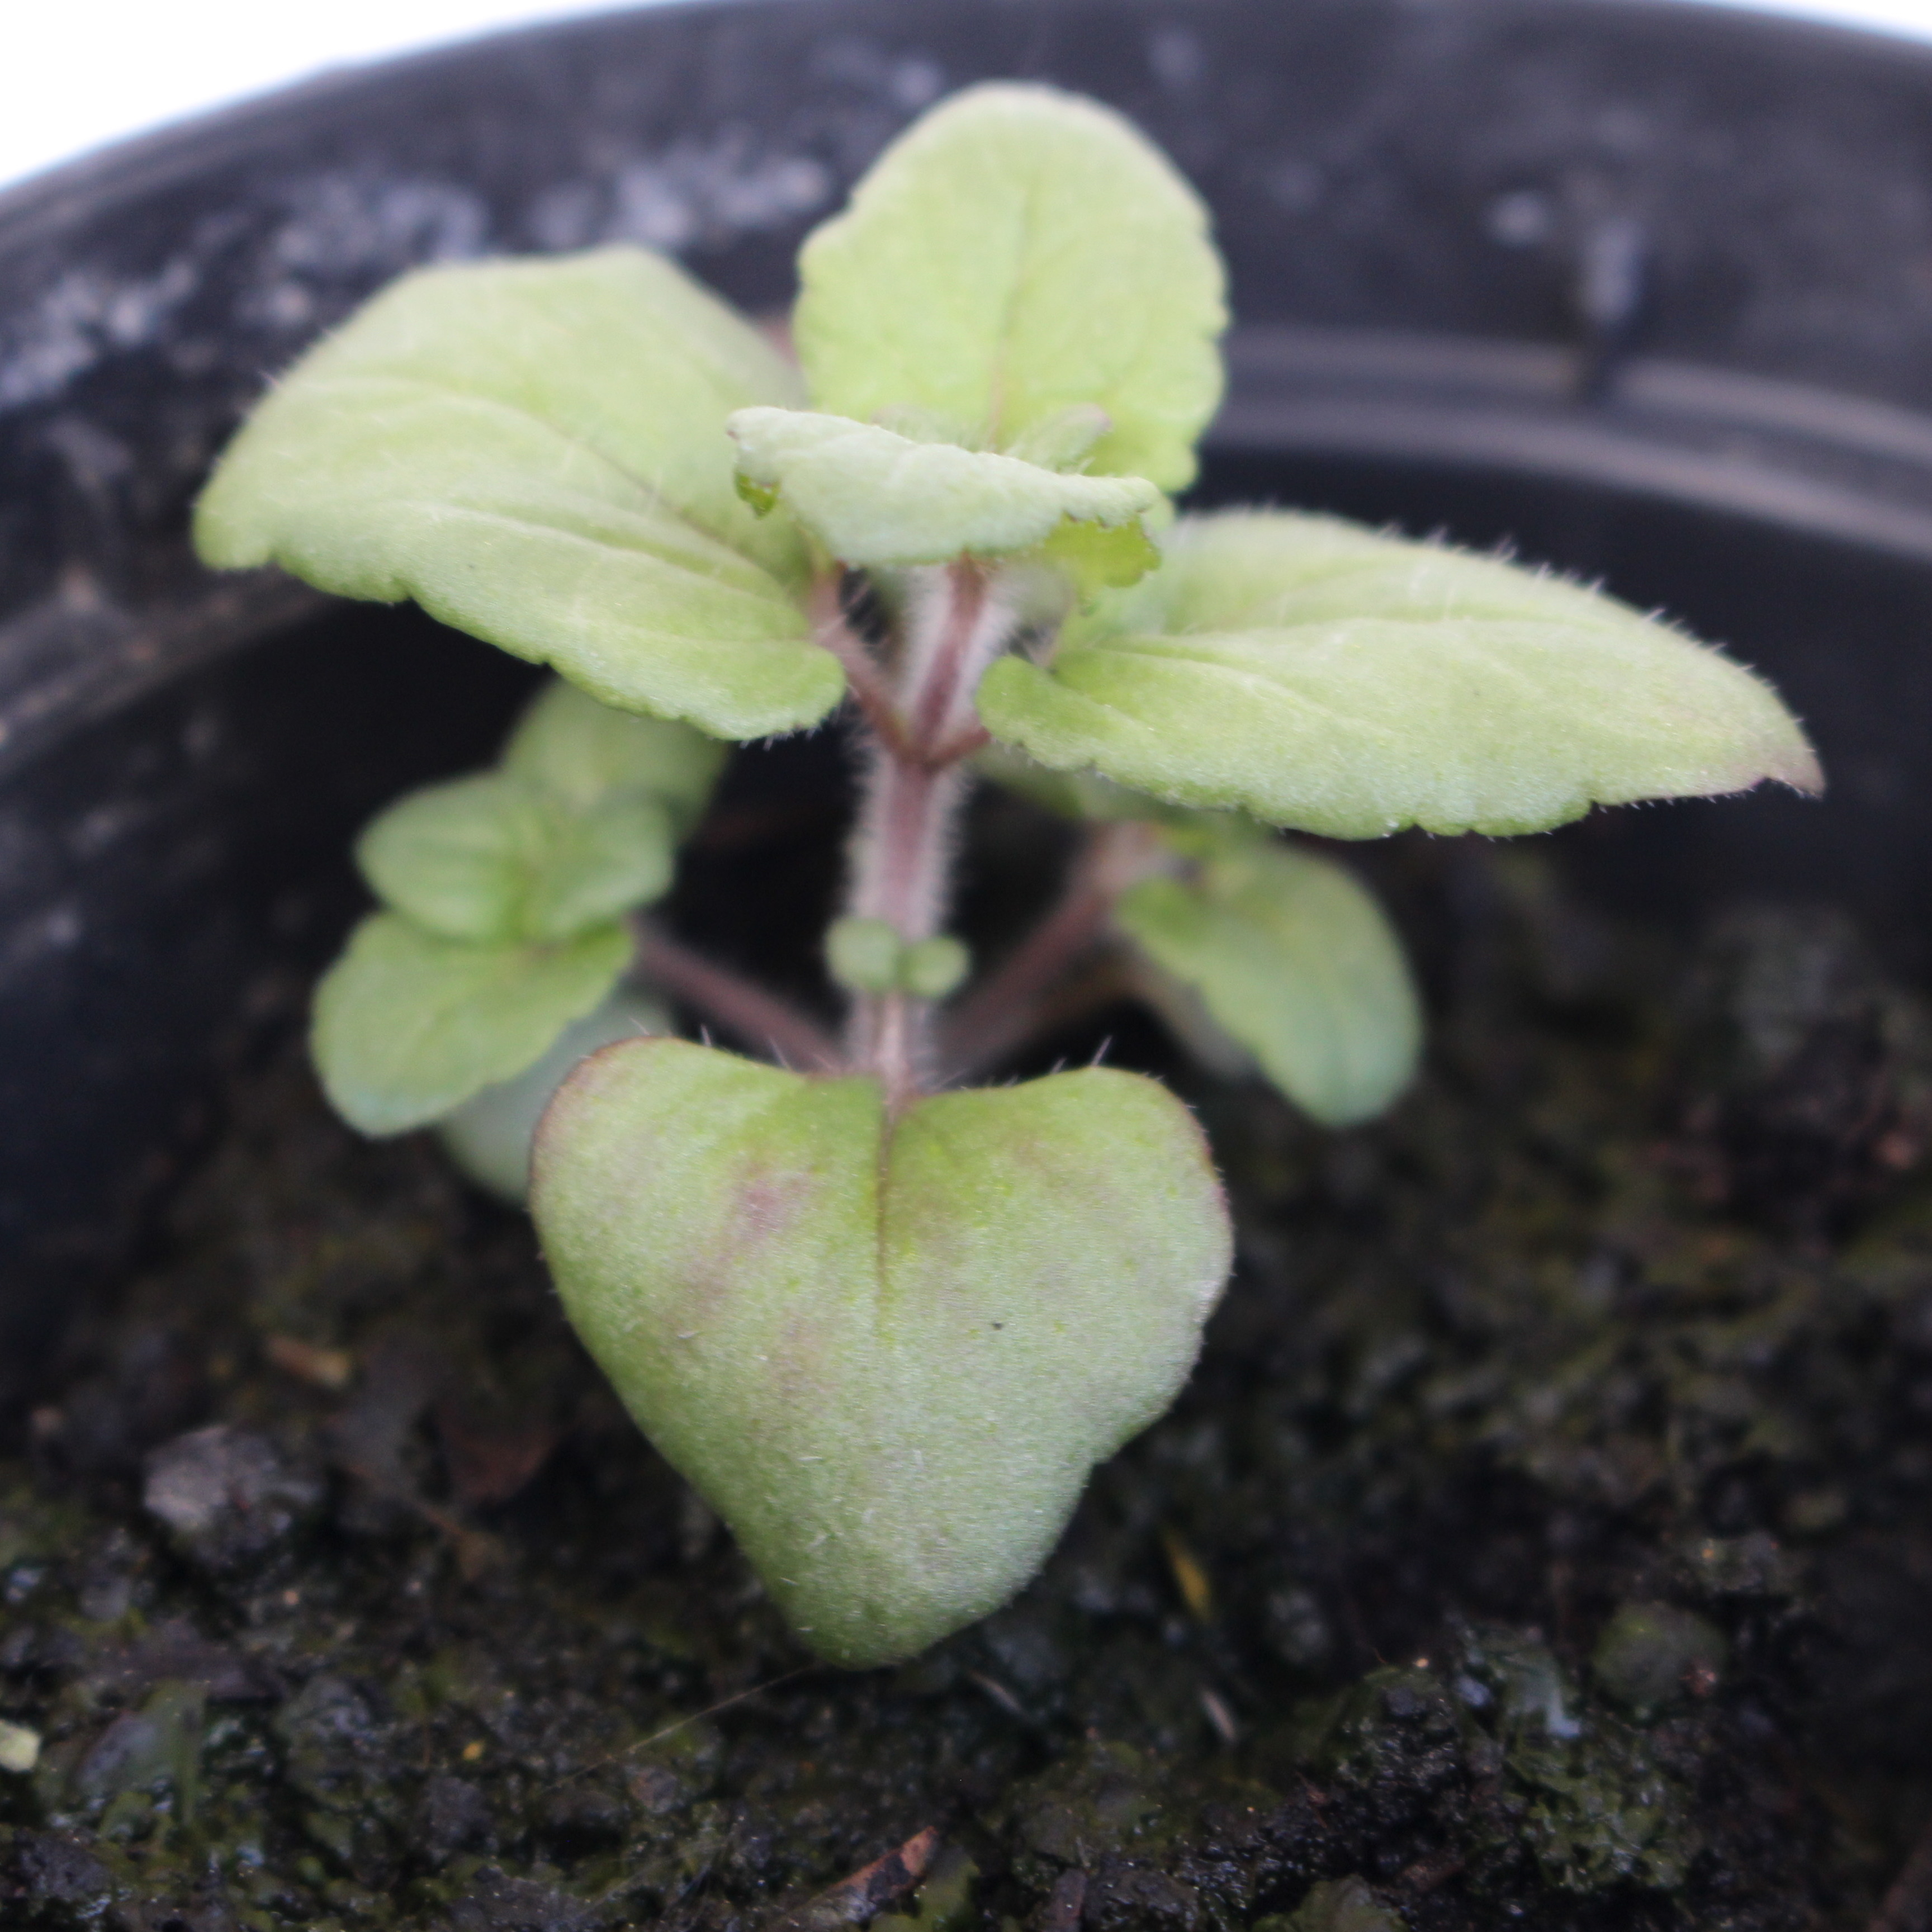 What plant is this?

Veronica persica
